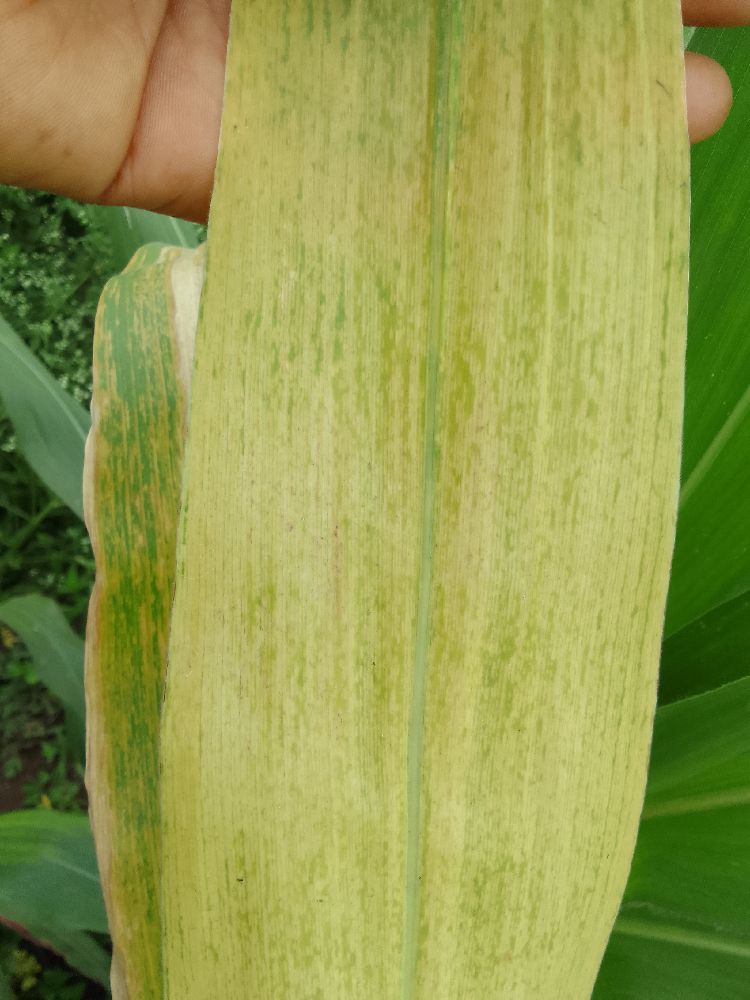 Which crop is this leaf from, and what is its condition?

maize, maize lethal necrosis
